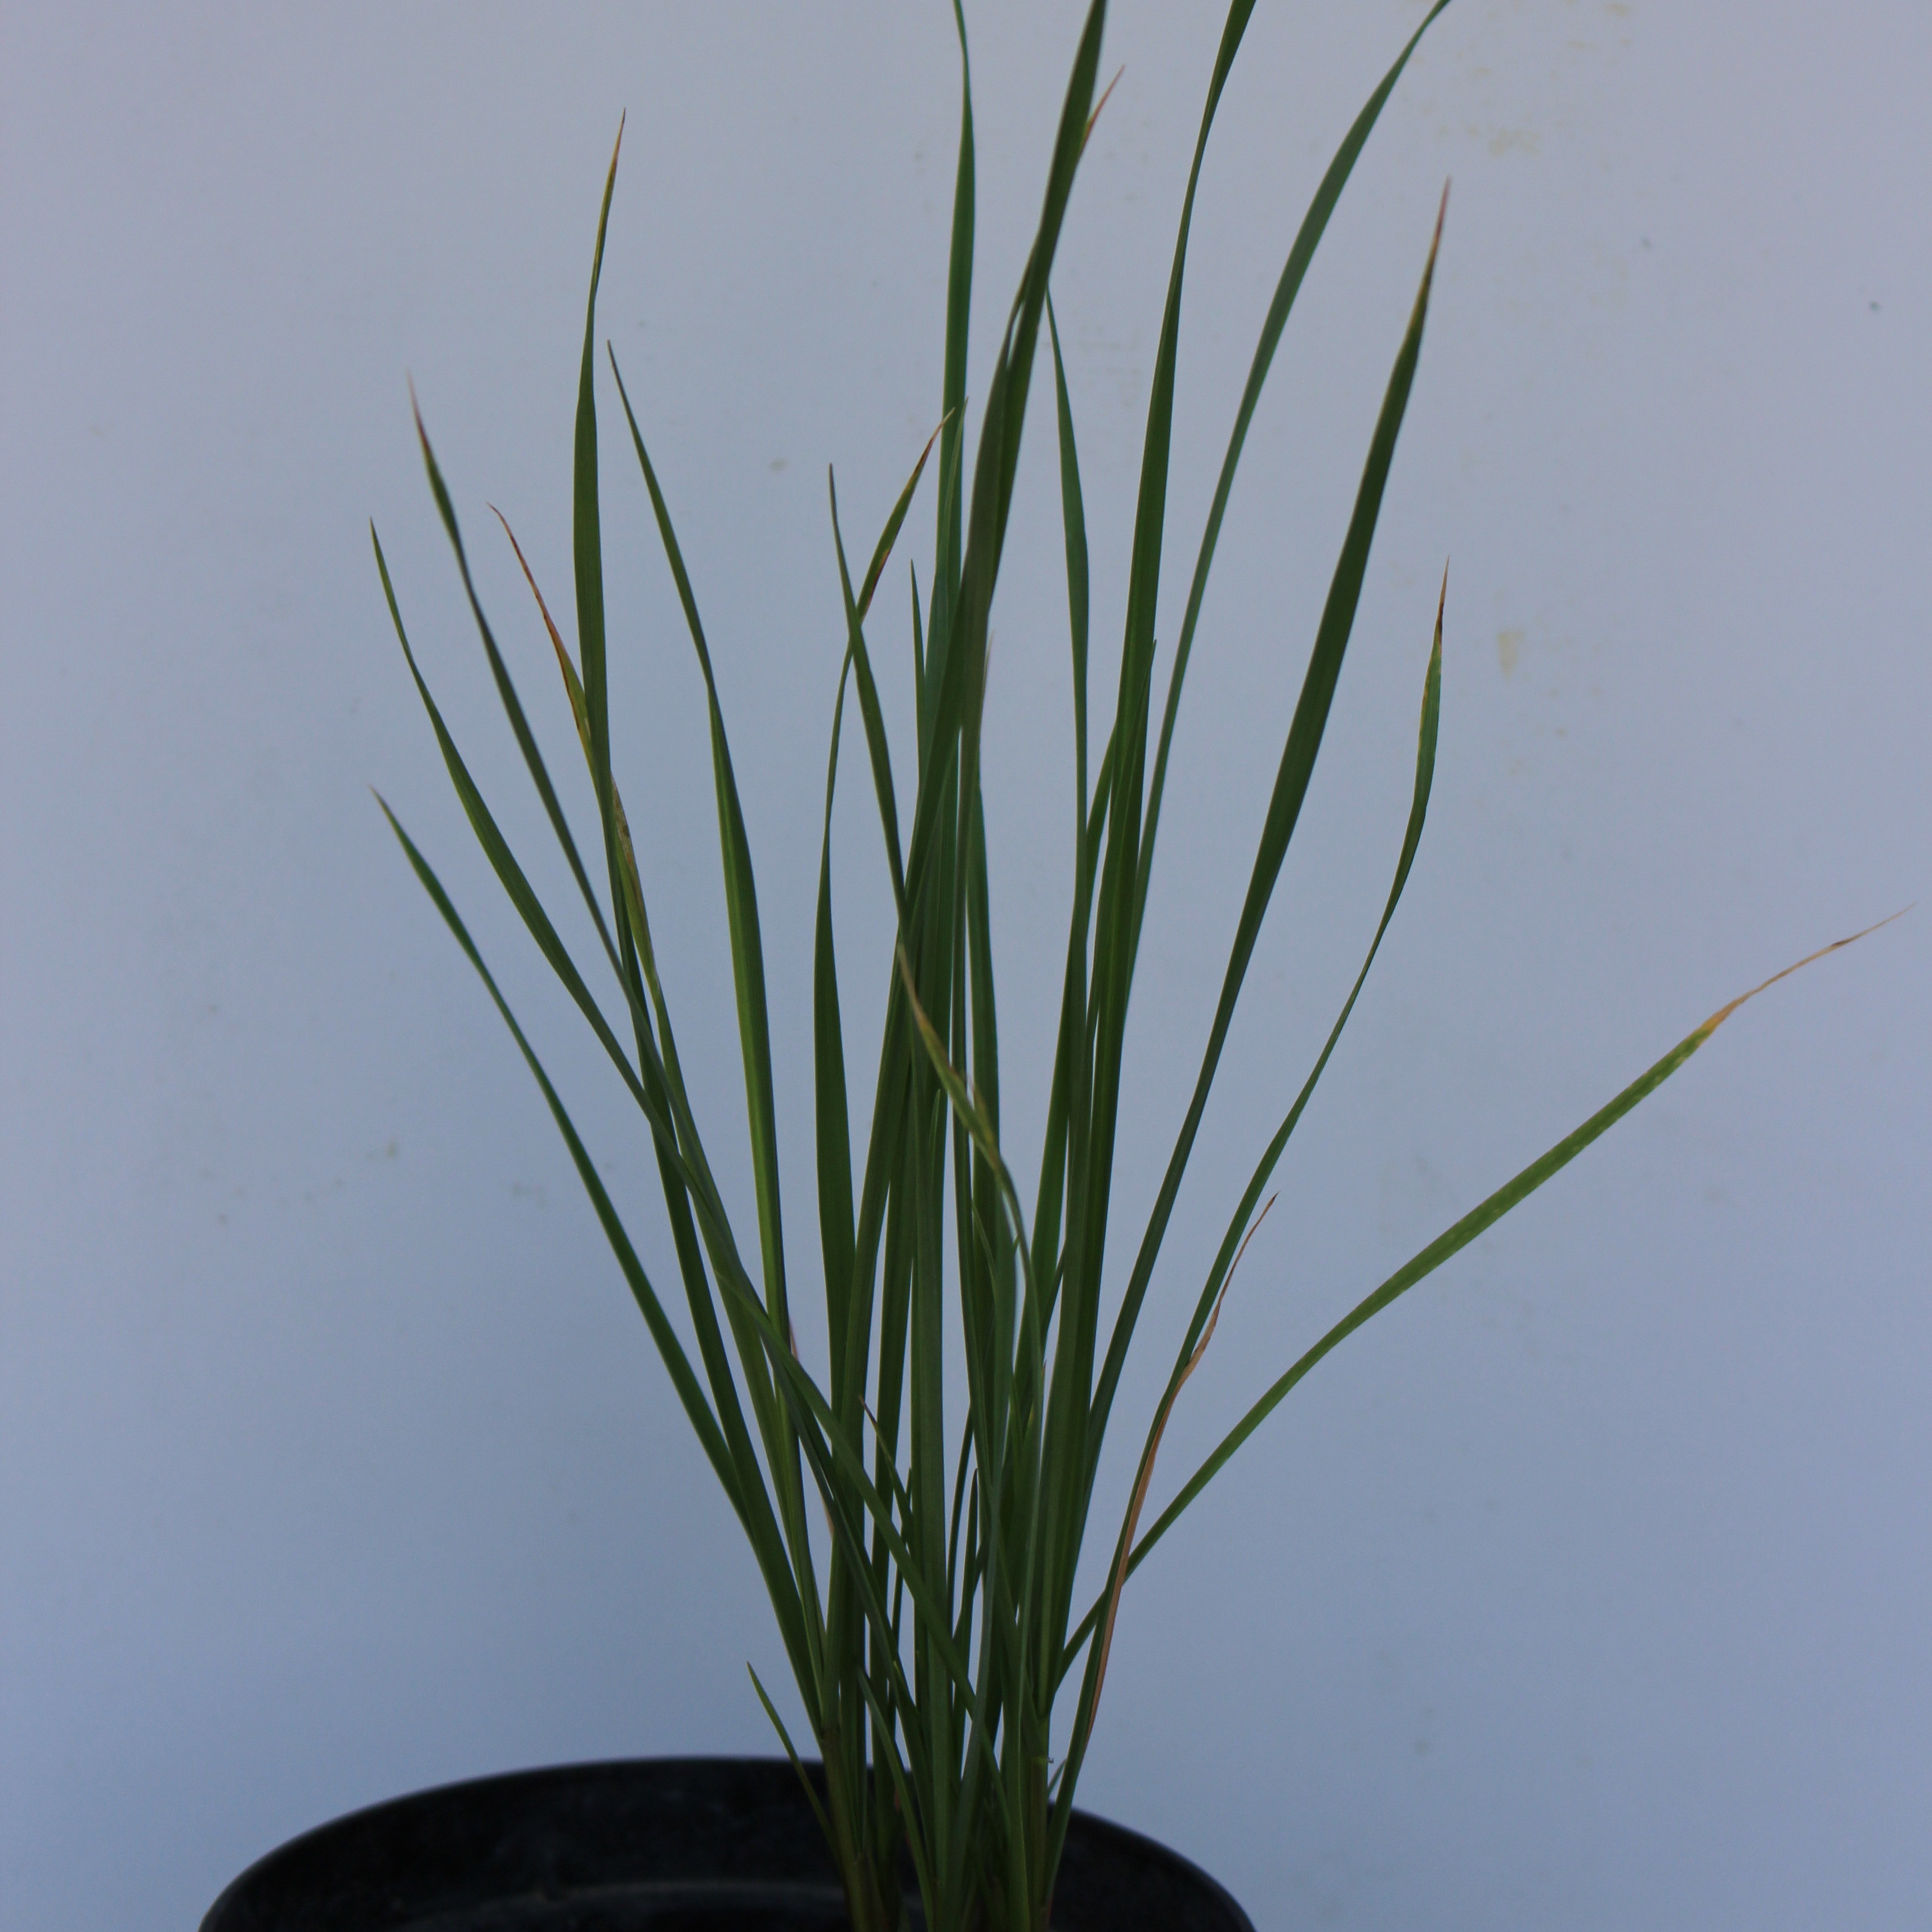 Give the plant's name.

Lolium multiflorum
